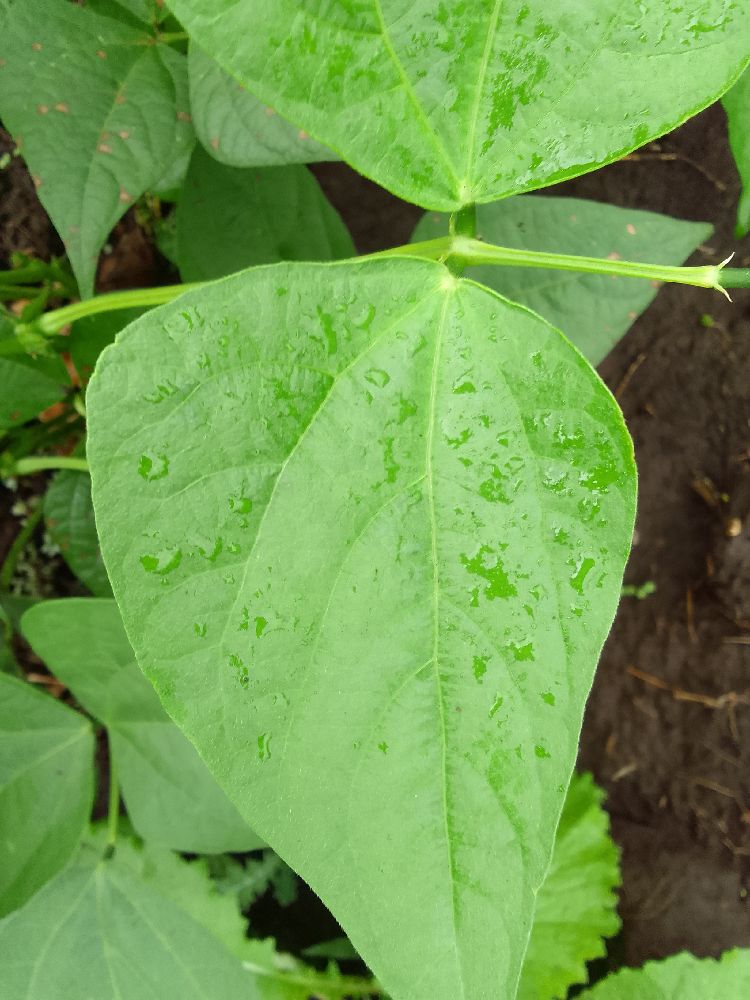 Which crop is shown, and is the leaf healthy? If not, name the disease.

common bean, healthy
